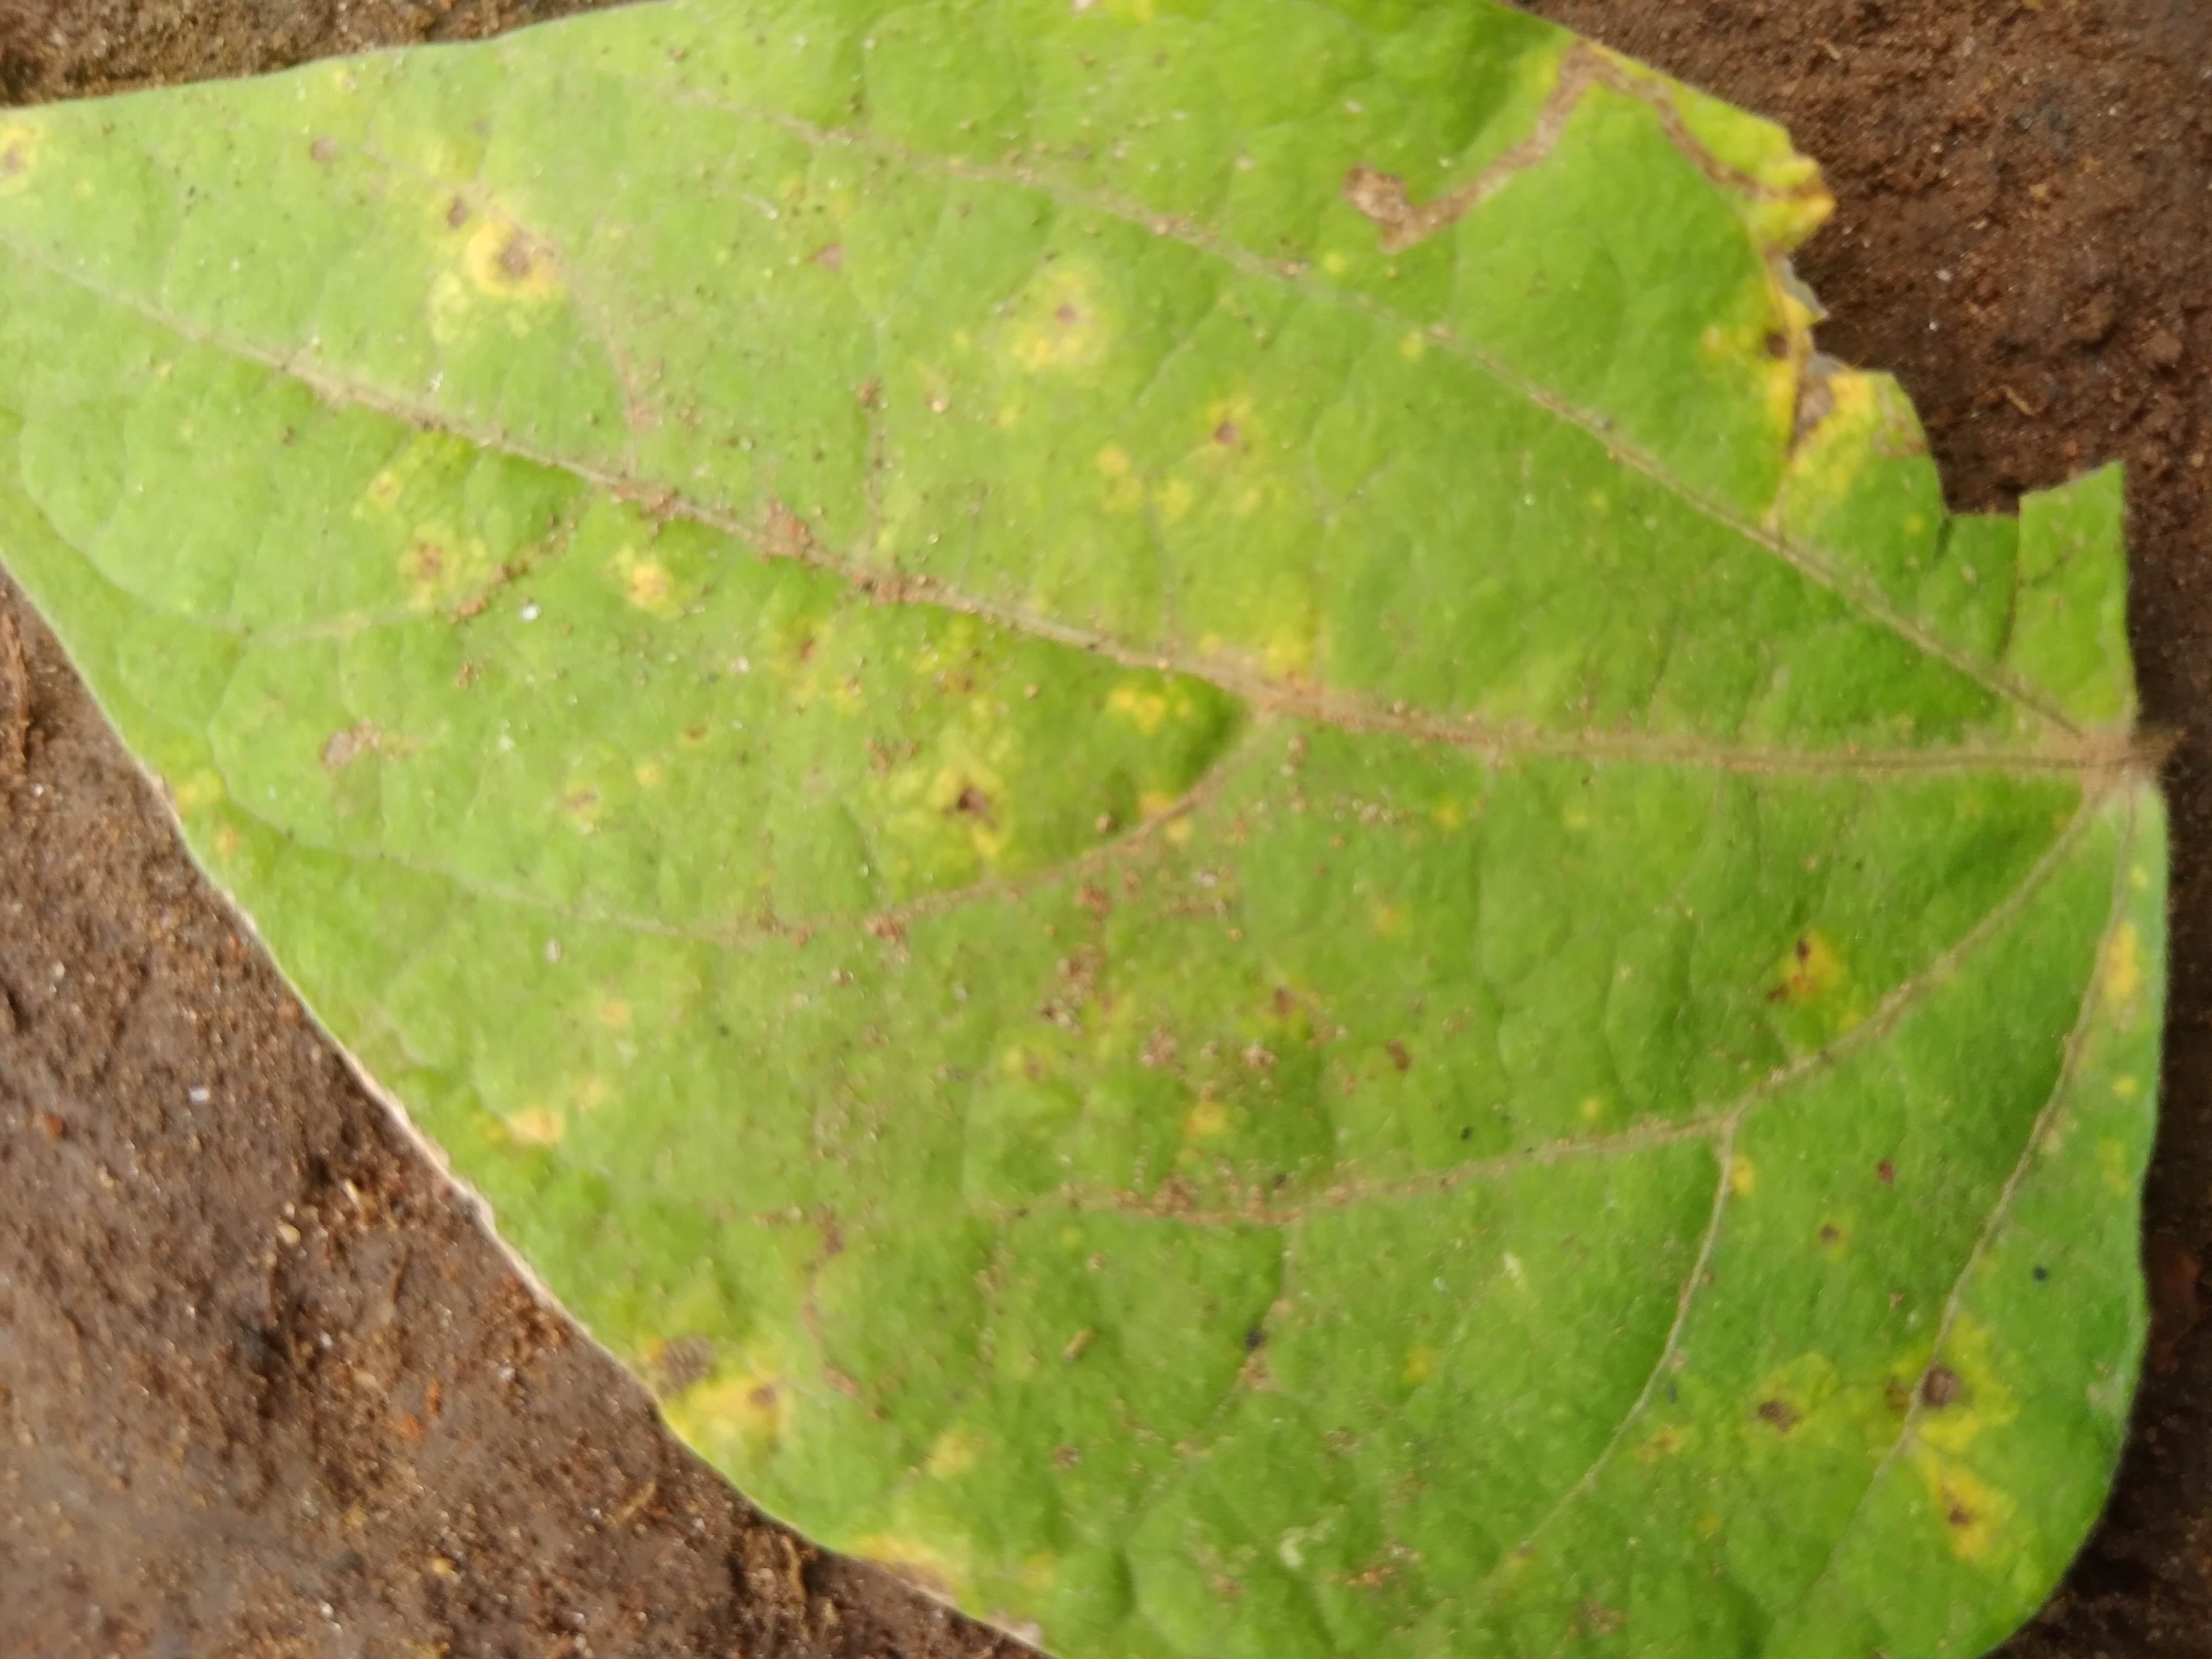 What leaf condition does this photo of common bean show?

rust
